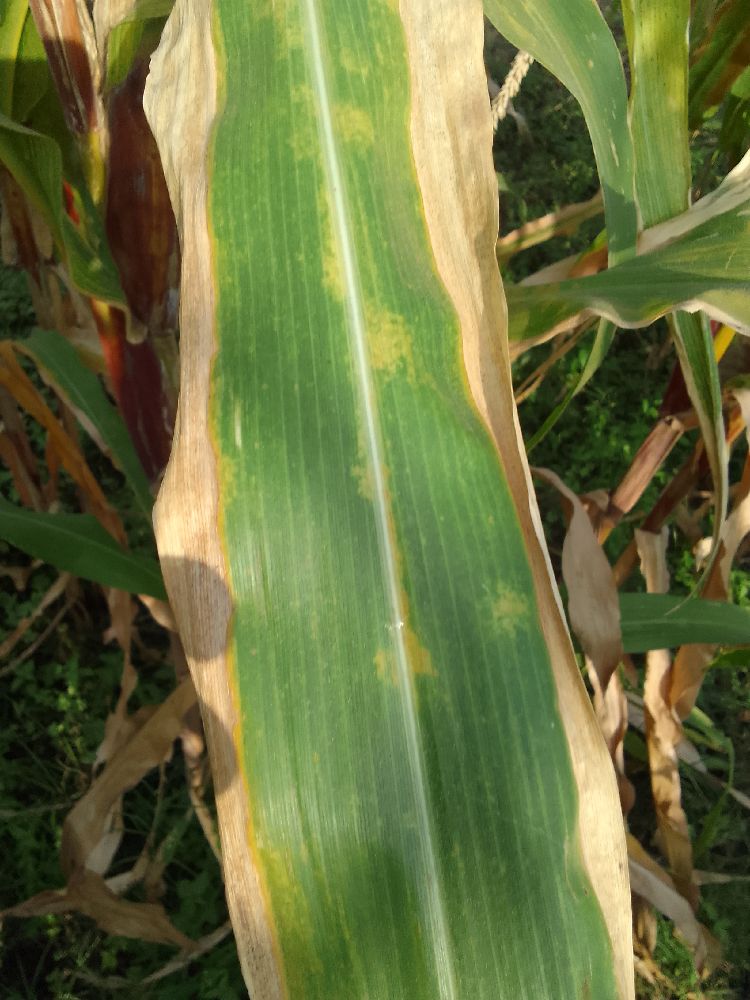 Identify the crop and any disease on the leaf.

maize, maize lethal necrosis
